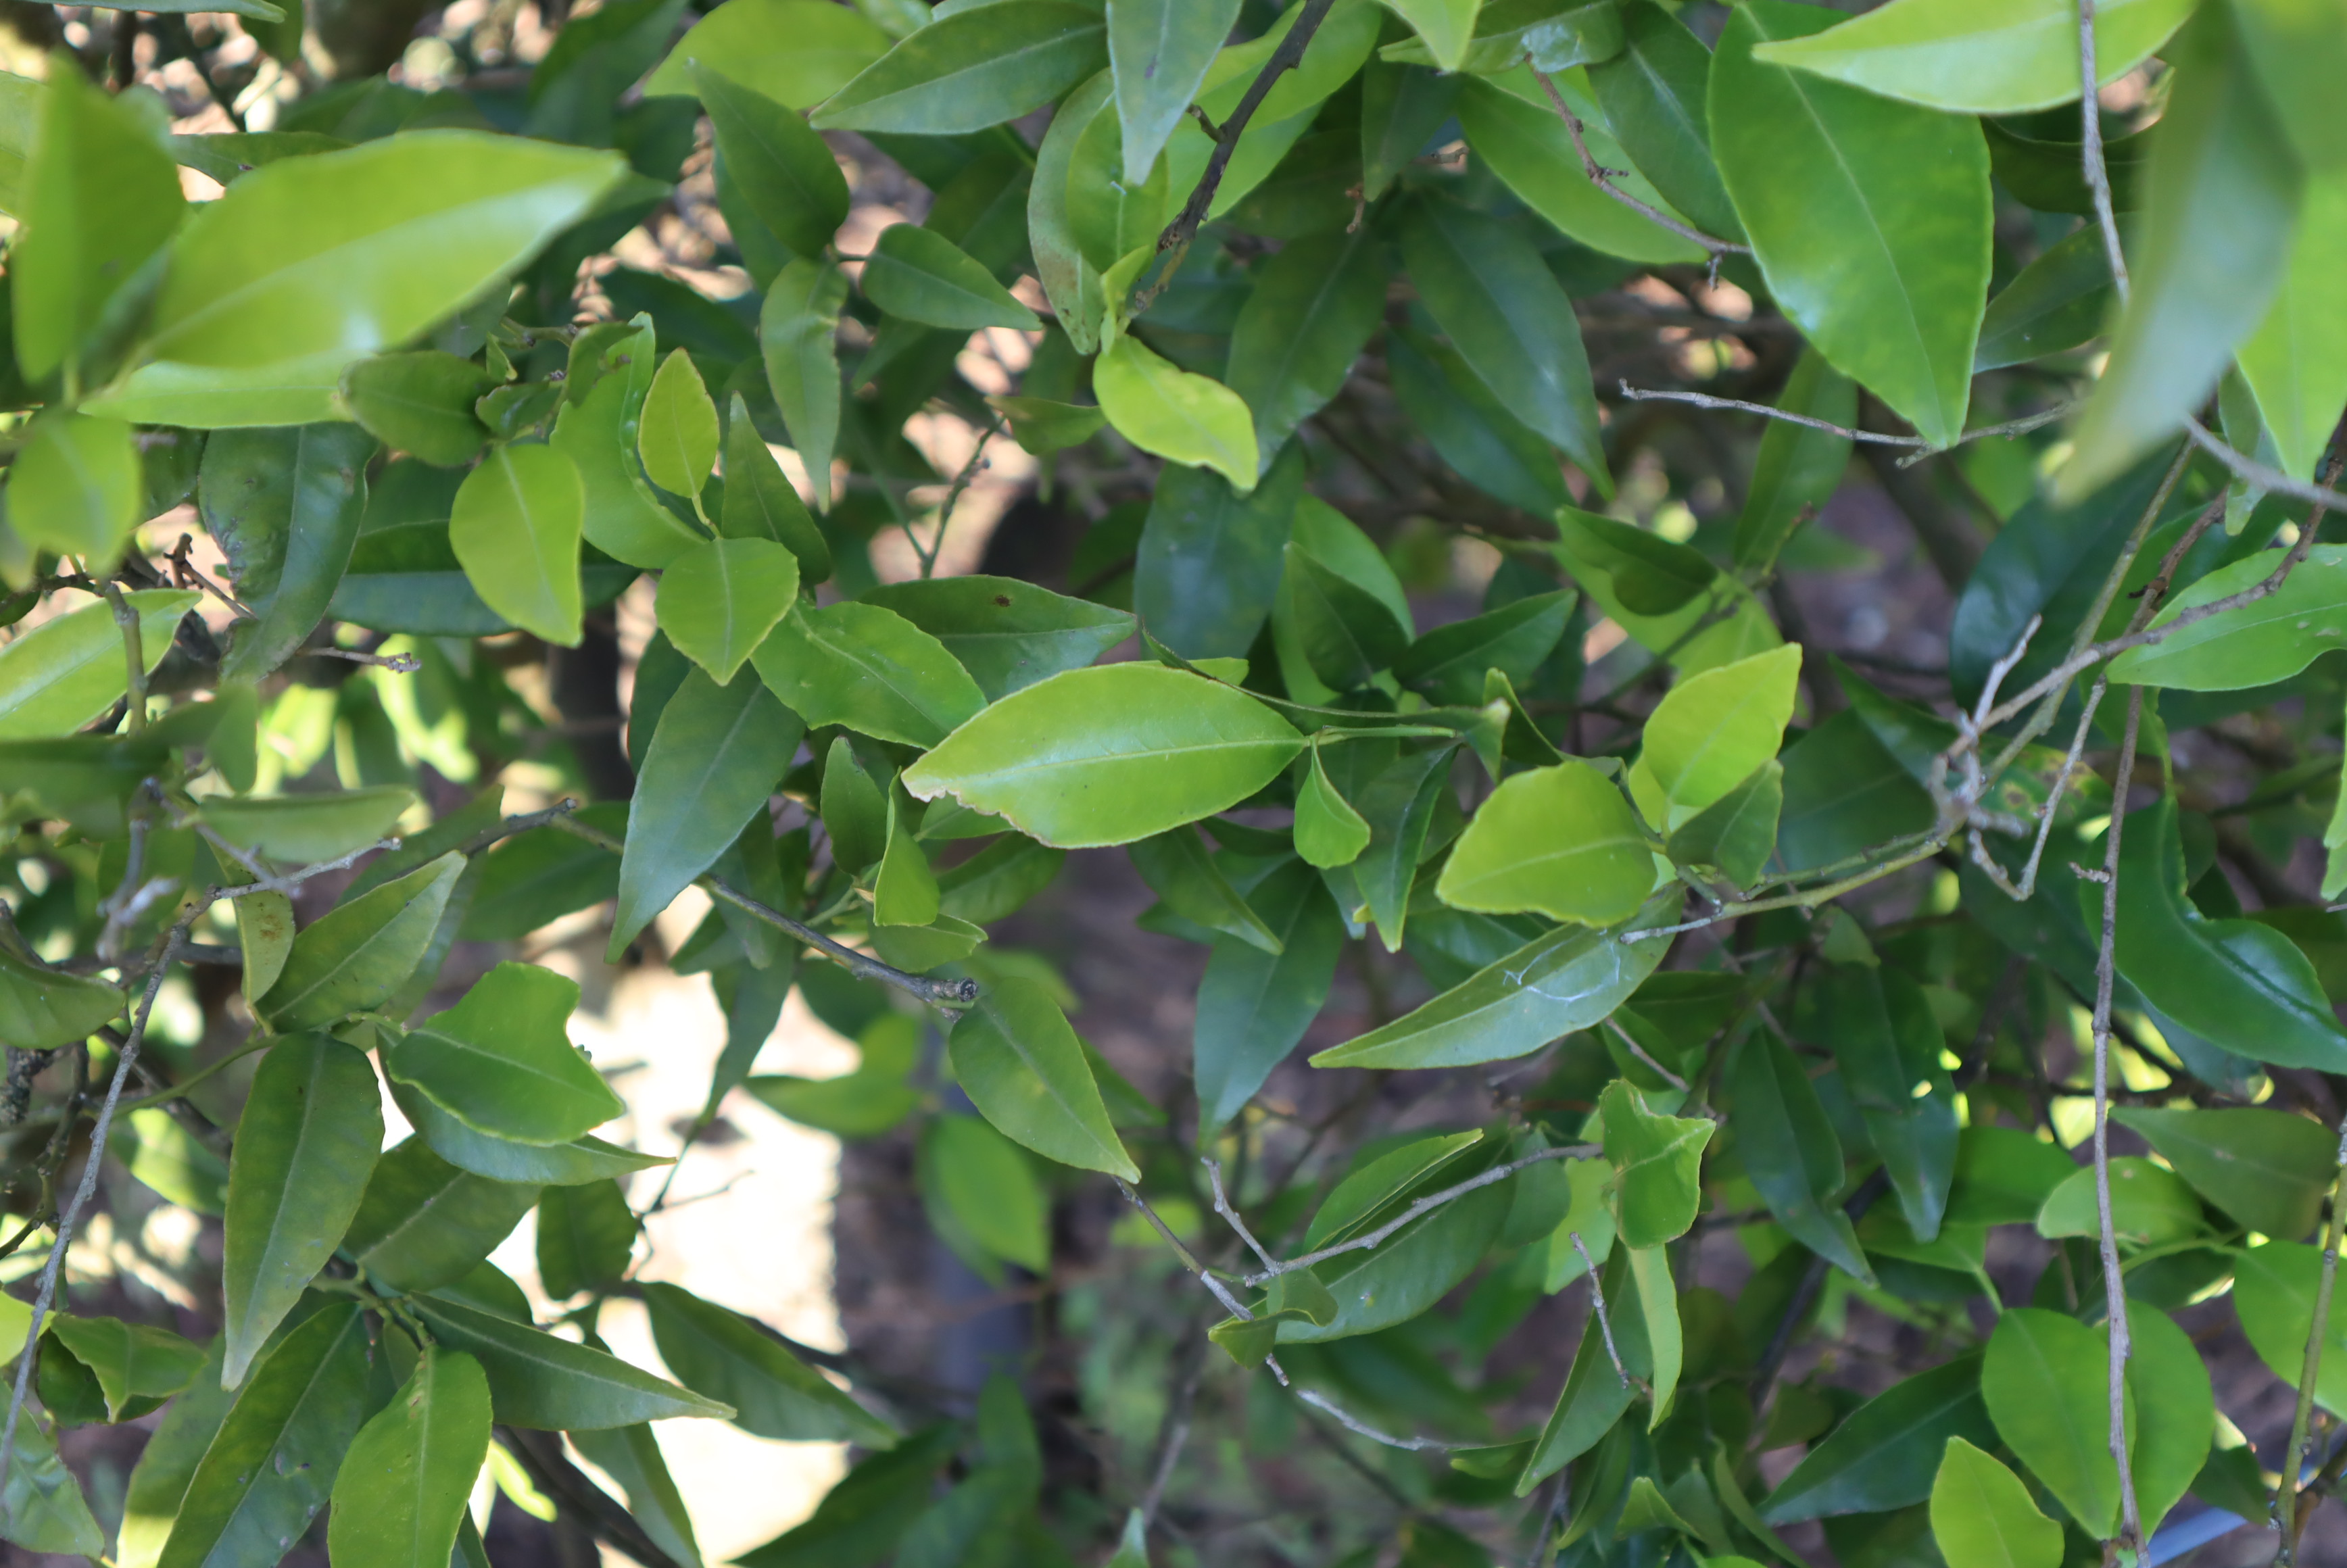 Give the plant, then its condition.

citrus, healthy
